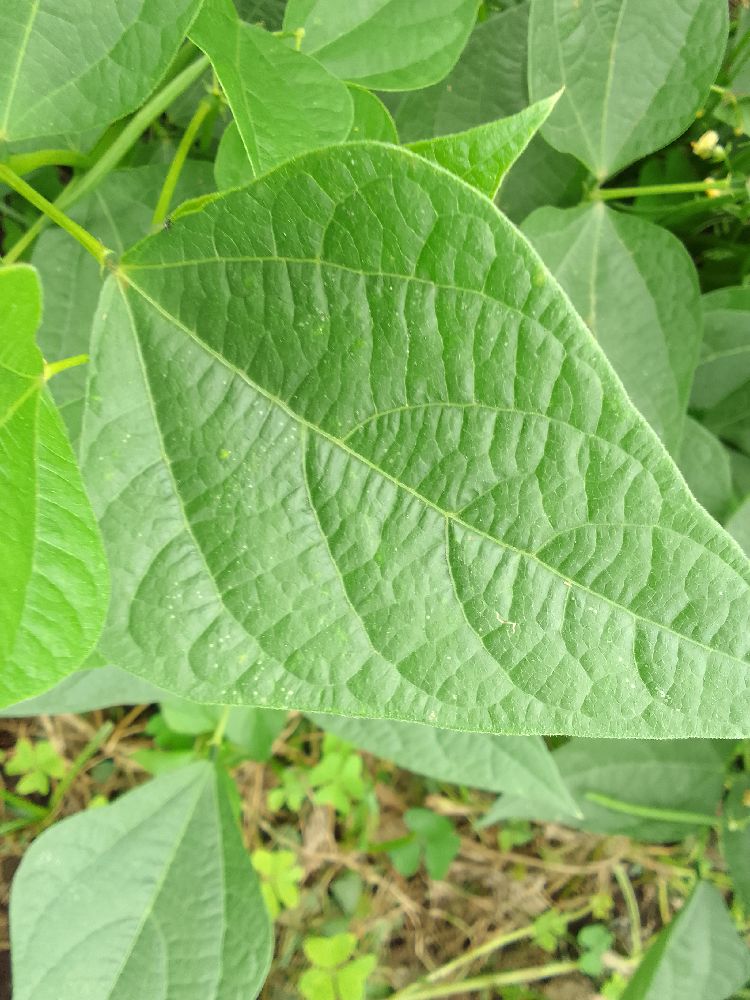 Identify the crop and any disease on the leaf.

common bean, healthy
